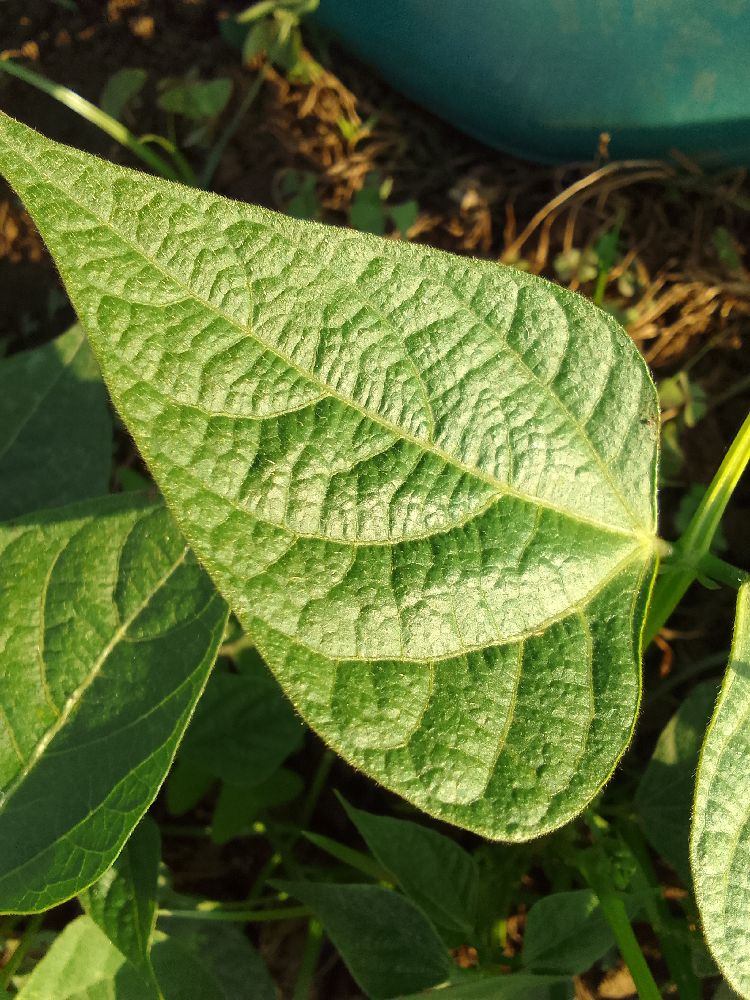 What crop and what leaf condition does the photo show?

common bean, healthy
